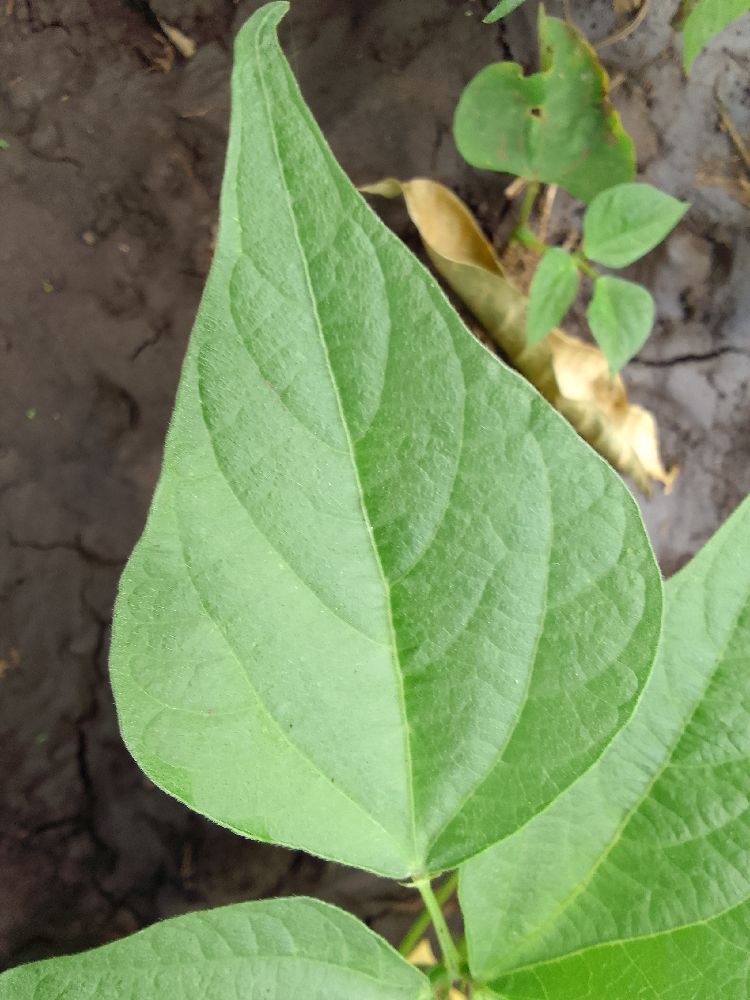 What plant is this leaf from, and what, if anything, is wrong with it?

common bean, healthy
